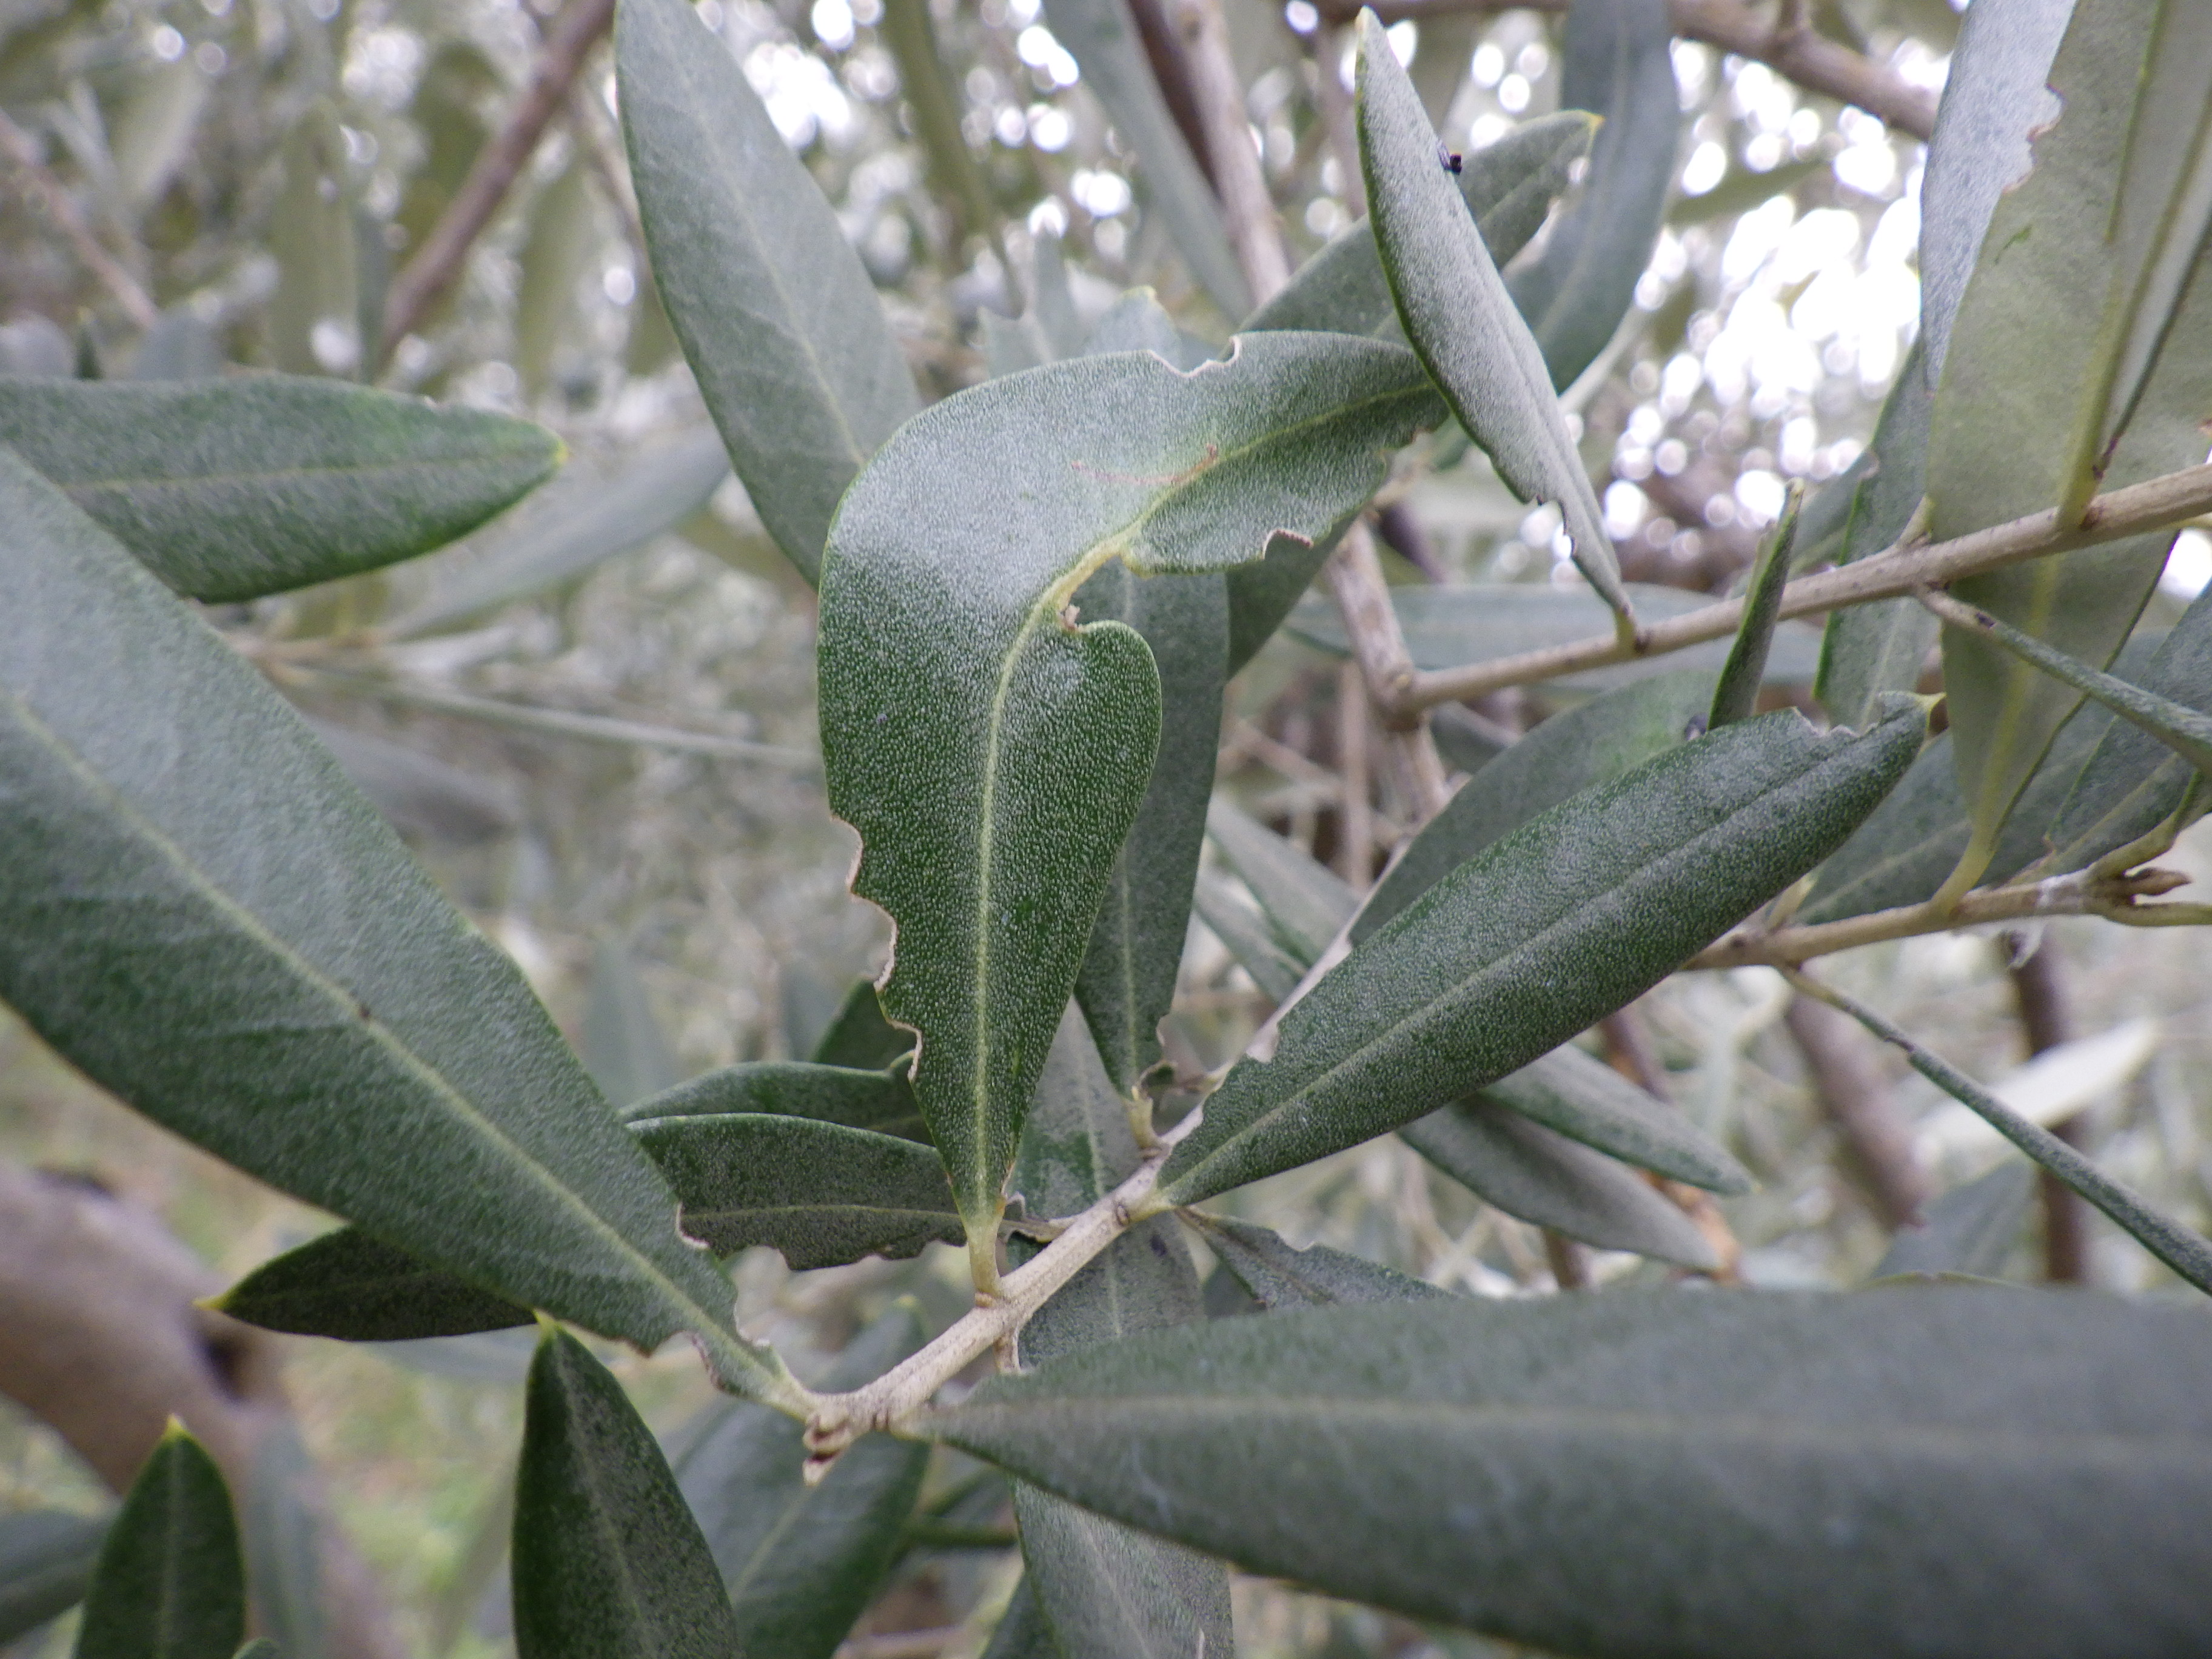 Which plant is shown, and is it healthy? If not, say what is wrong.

olive, weevil
